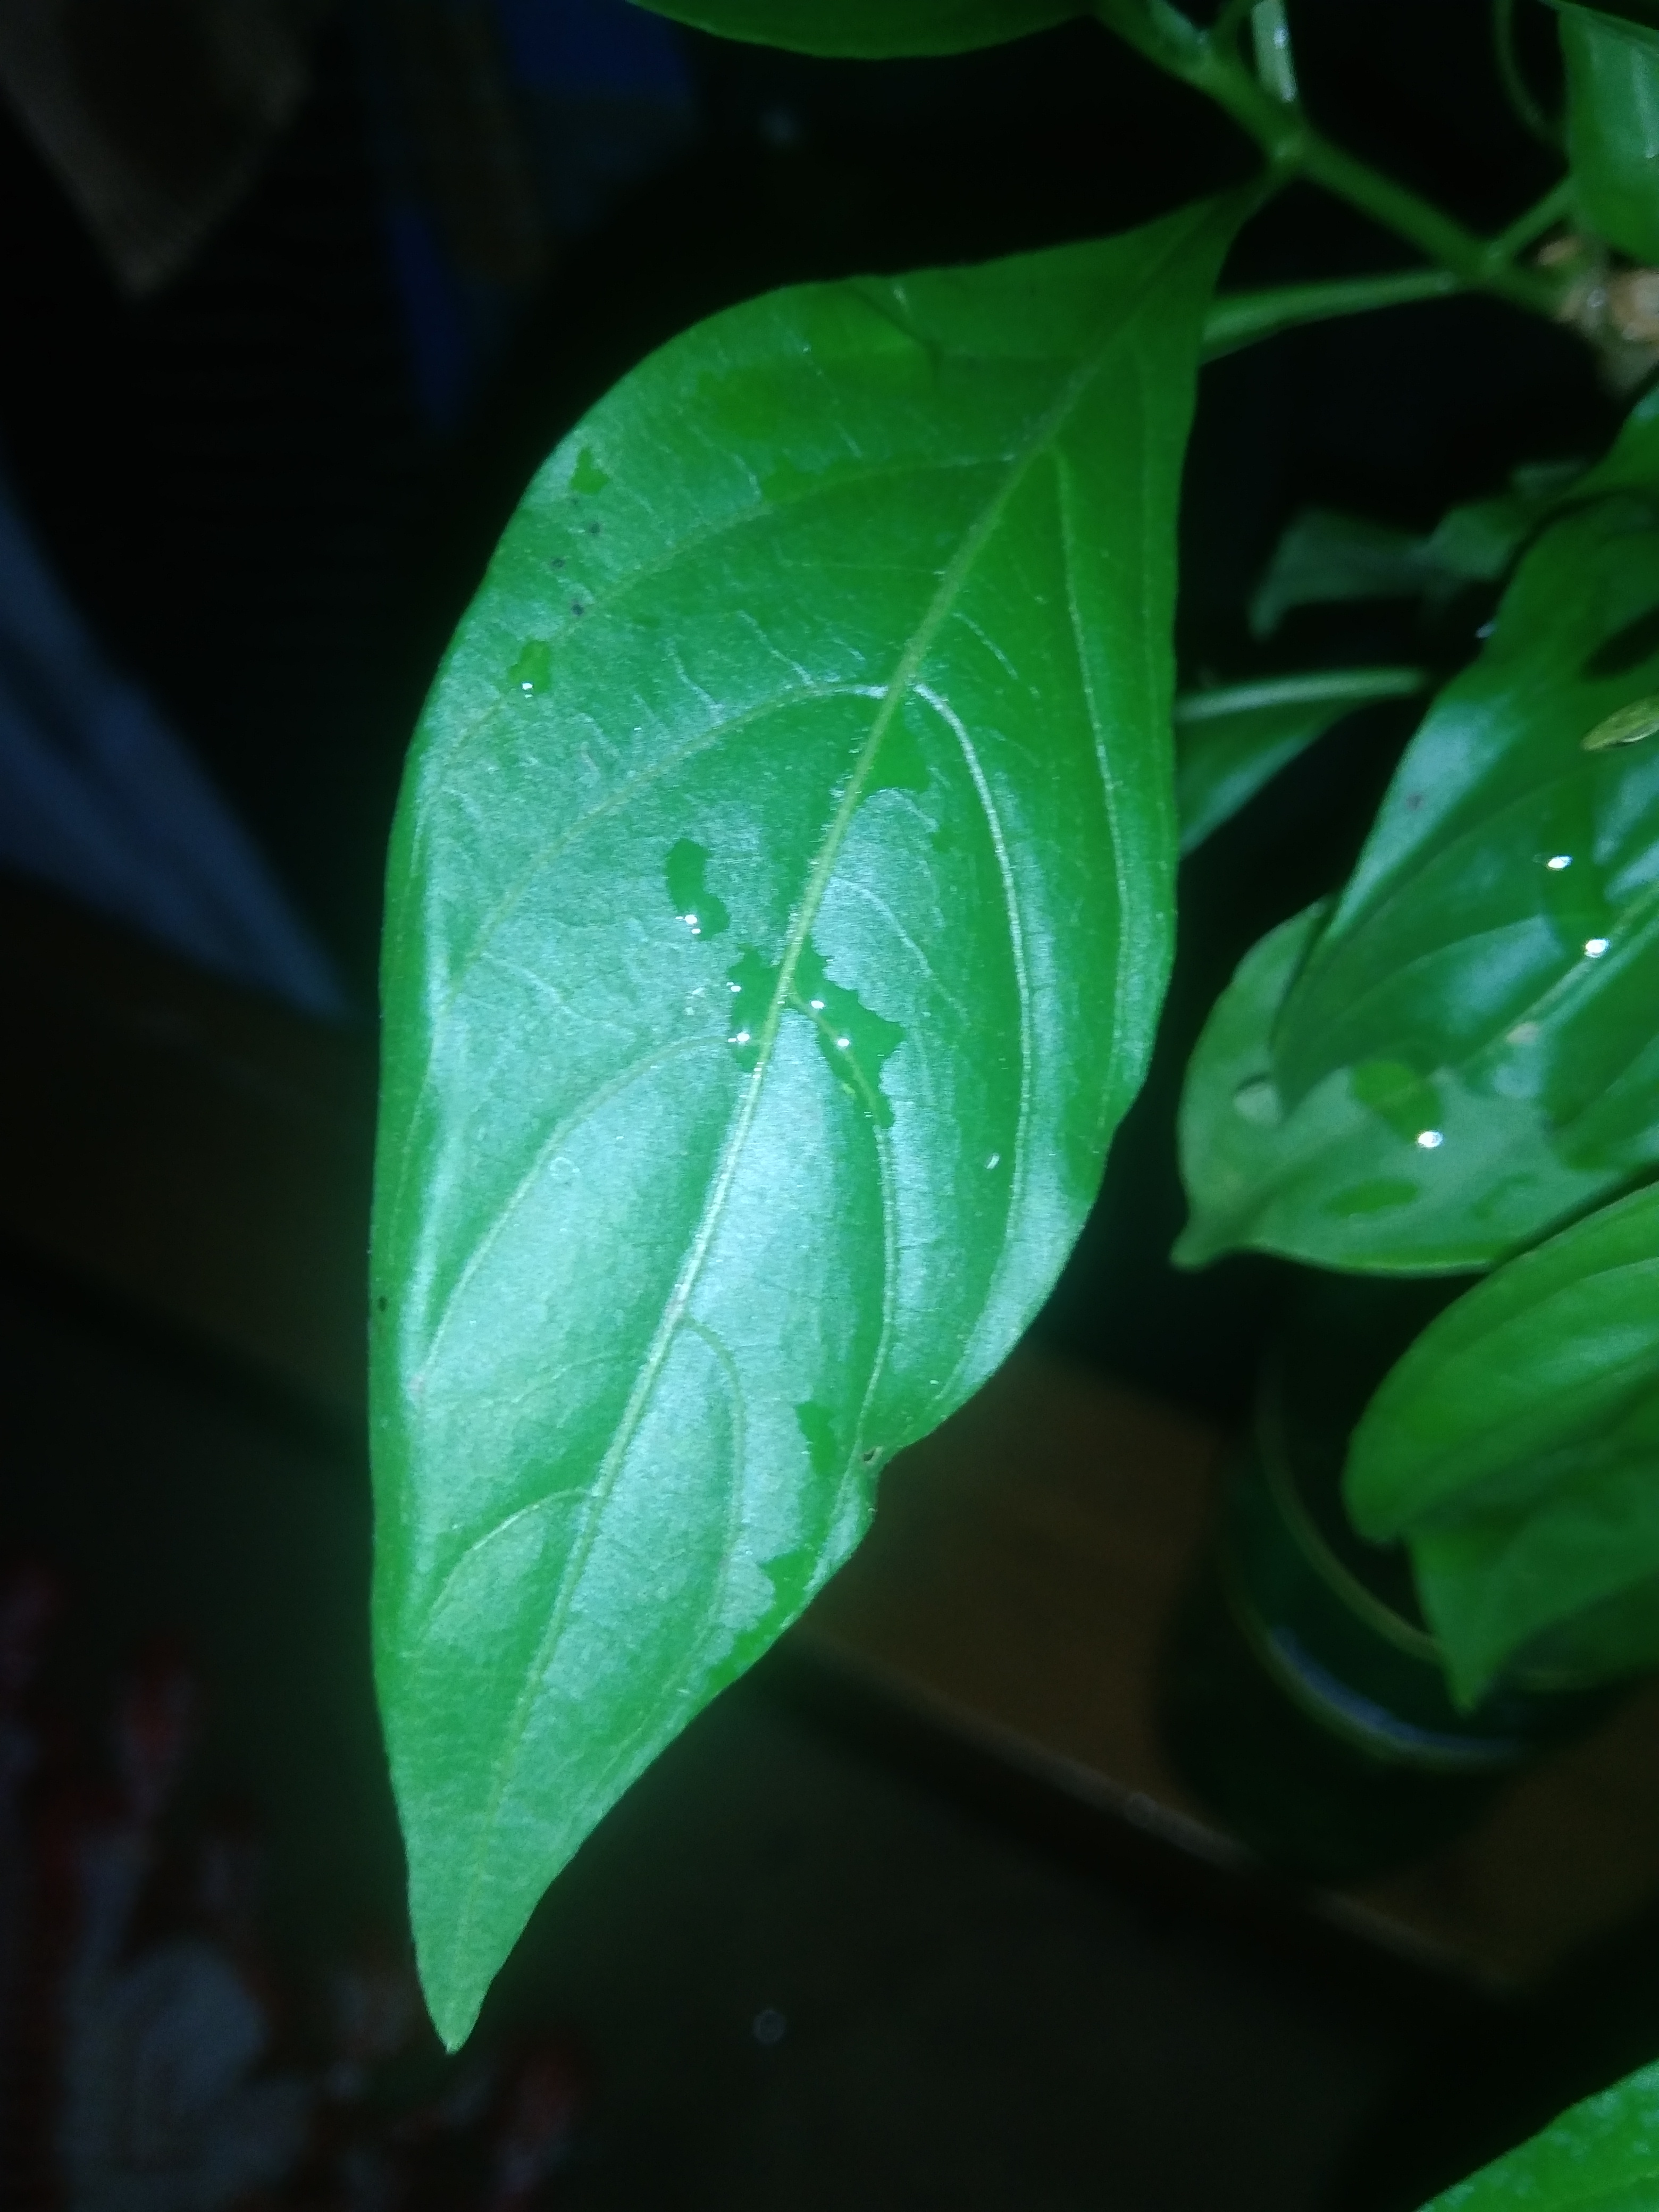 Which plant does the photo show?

vasaka
